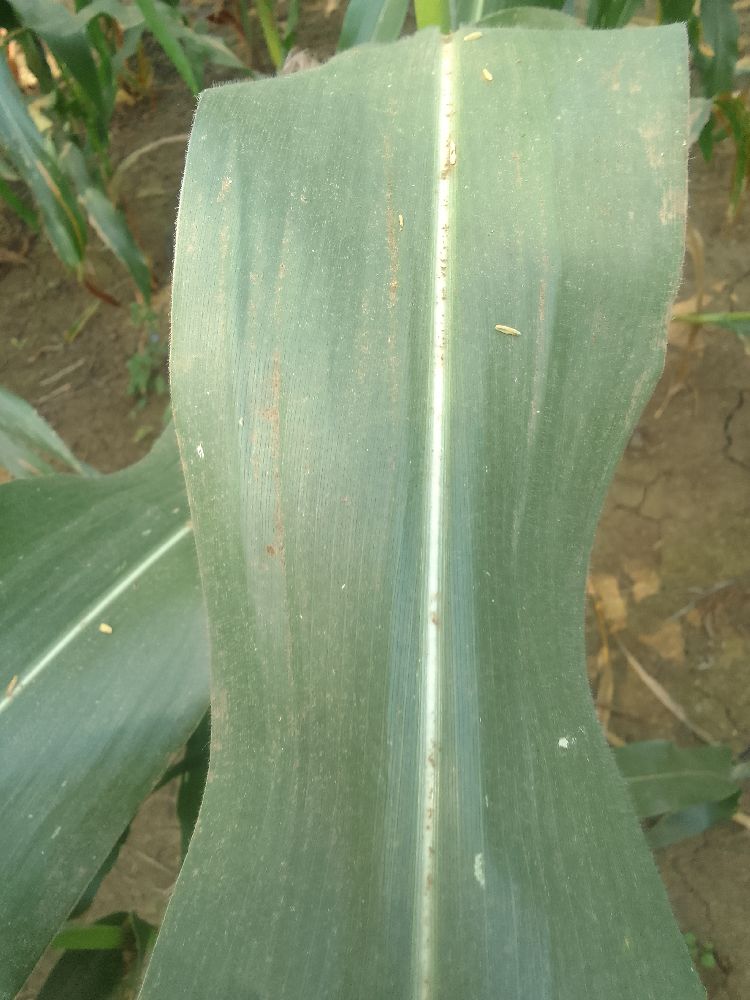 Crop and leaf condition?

maize, healthy
